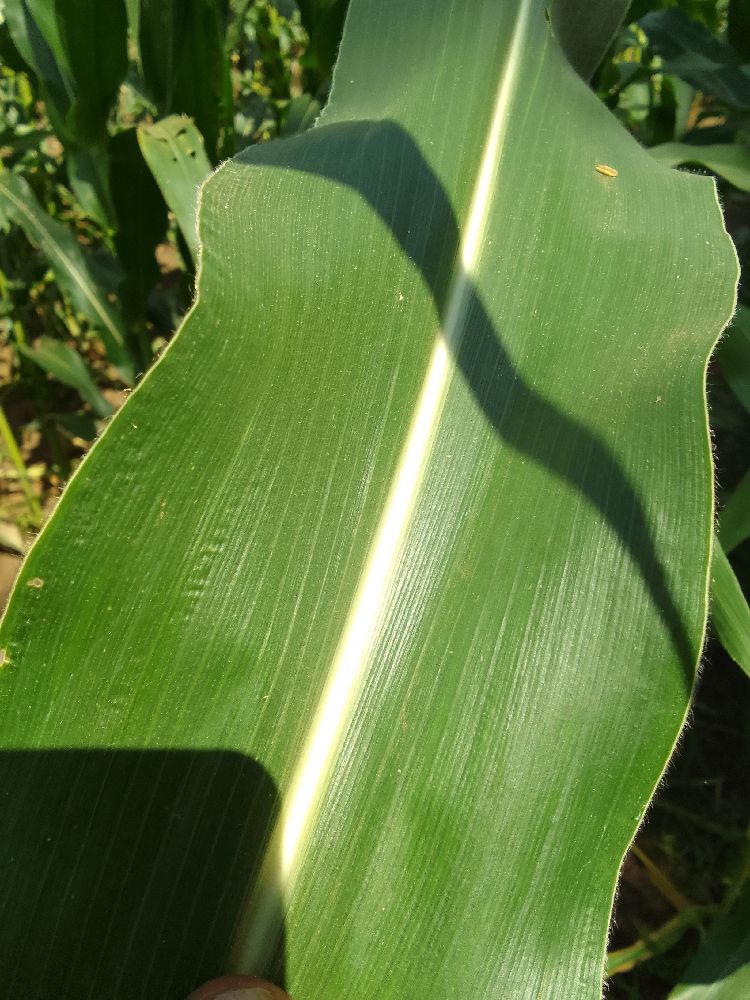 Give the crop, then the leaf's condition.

maize, healthy
